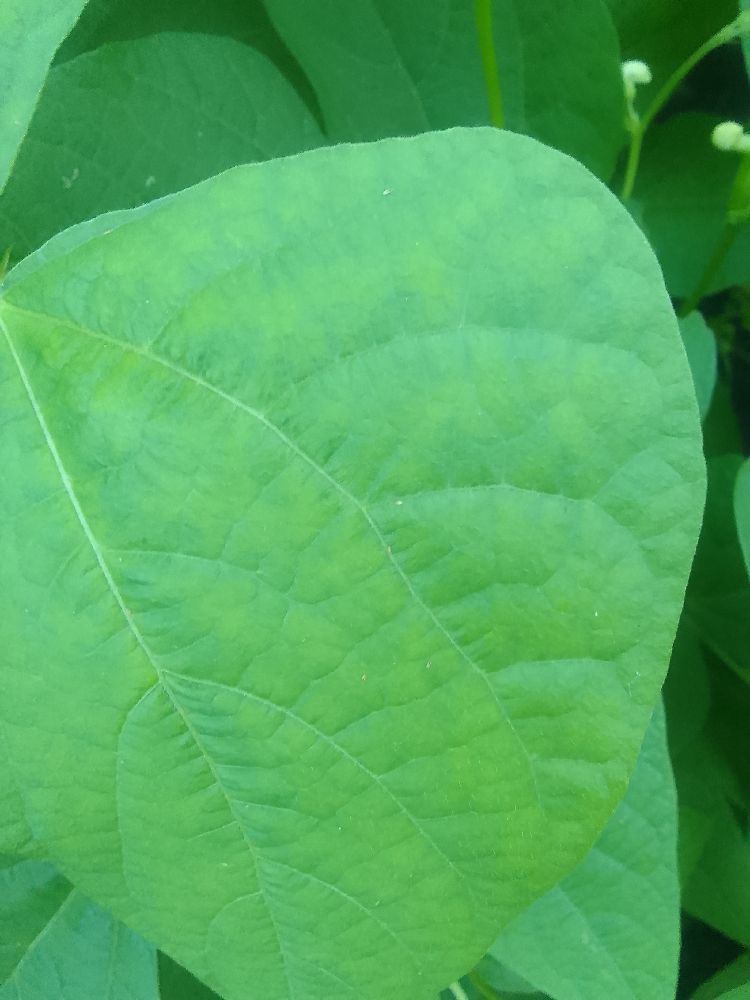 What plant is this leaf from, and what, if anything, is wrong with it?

common bean, healthy
